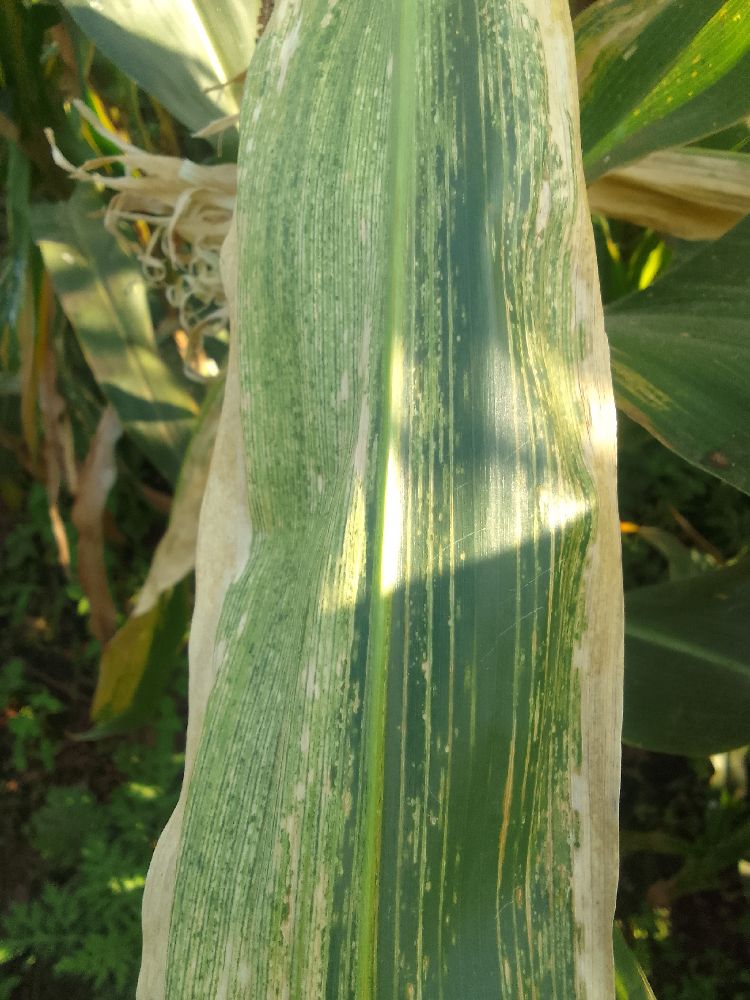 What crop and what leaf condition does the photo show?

maize, maize lethal necrosis
